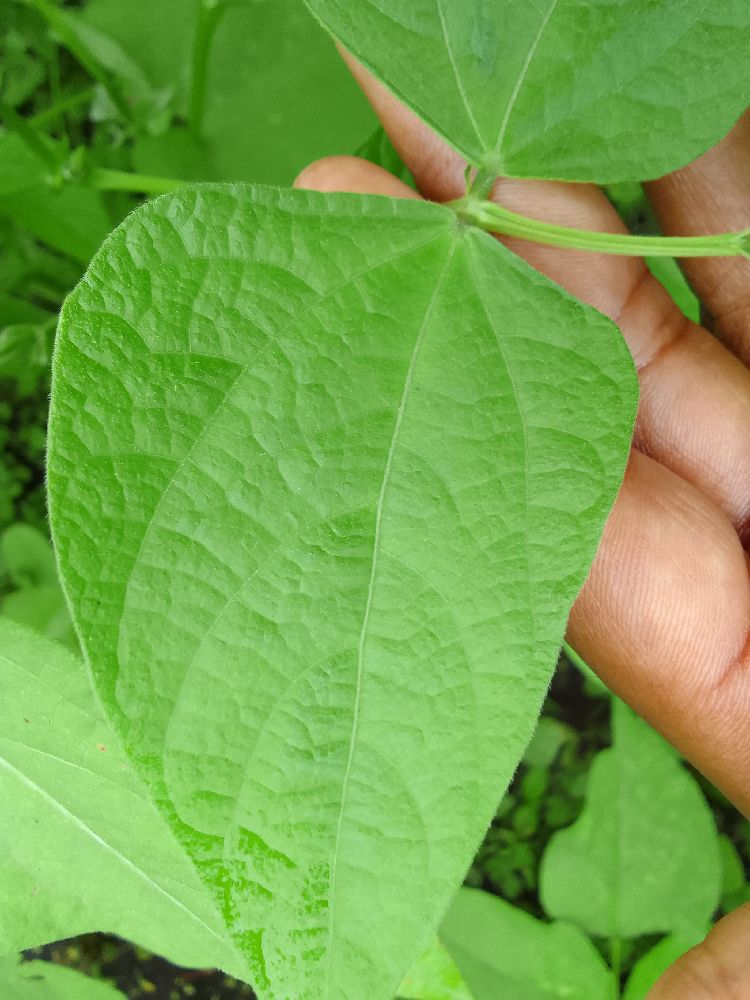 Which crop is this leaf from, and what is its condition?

common bean, healthy
